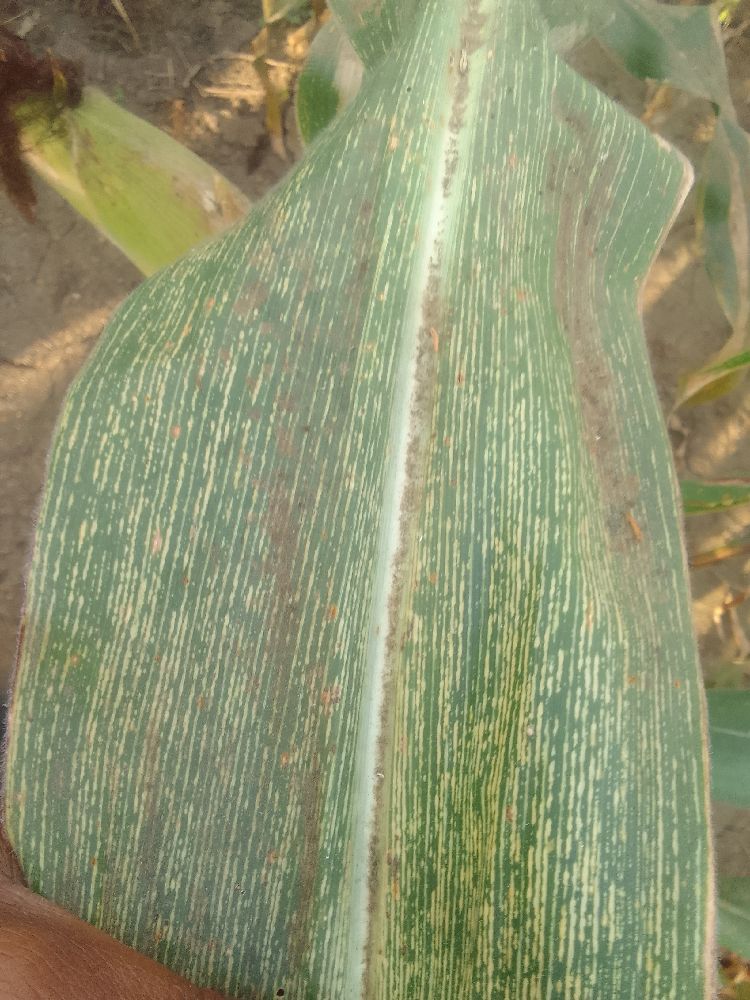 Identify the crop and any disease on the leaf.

maize, maize streak virus
